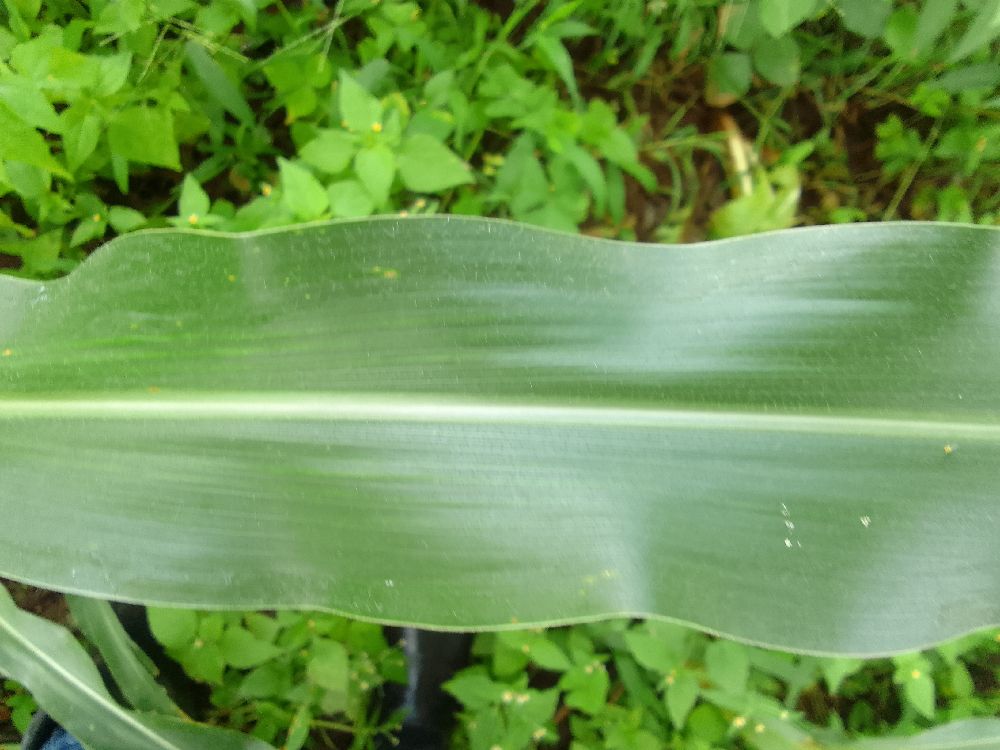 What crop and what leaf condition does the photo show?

maize, healthy
